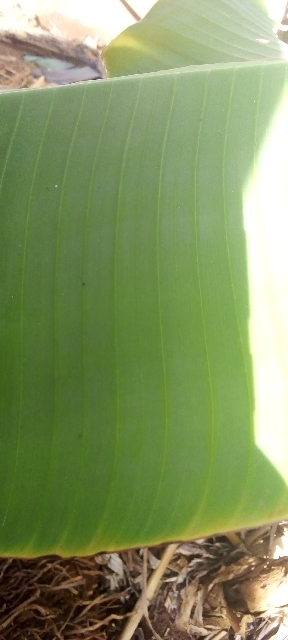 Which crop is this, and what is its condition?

banana, healthy
